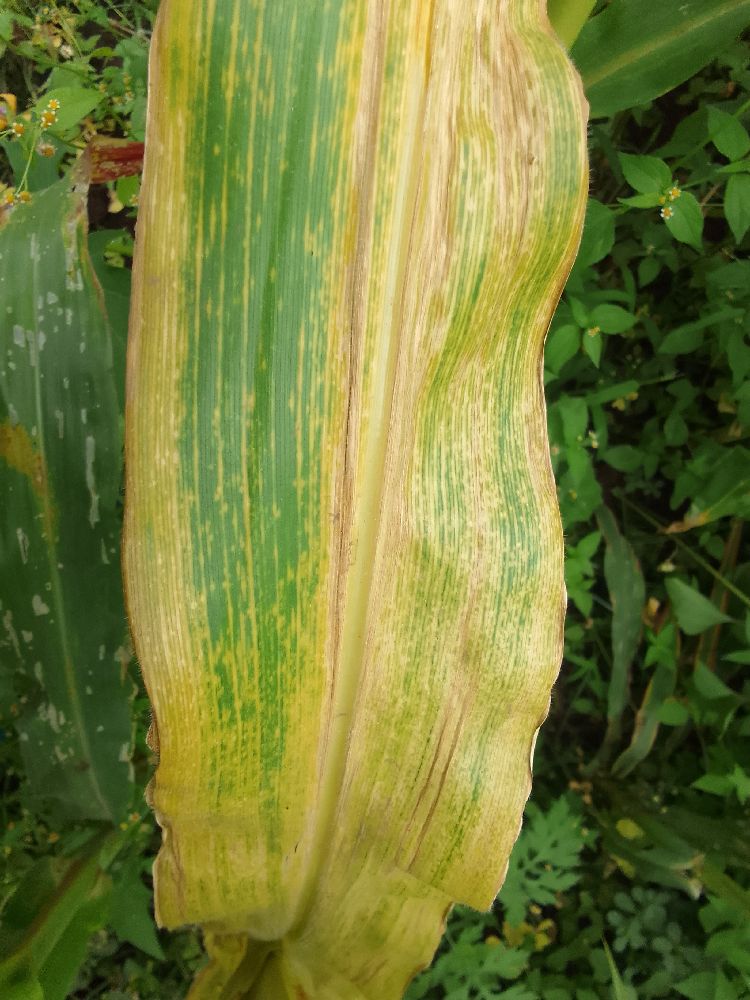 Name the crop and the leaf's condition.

maize, maize streak virus
